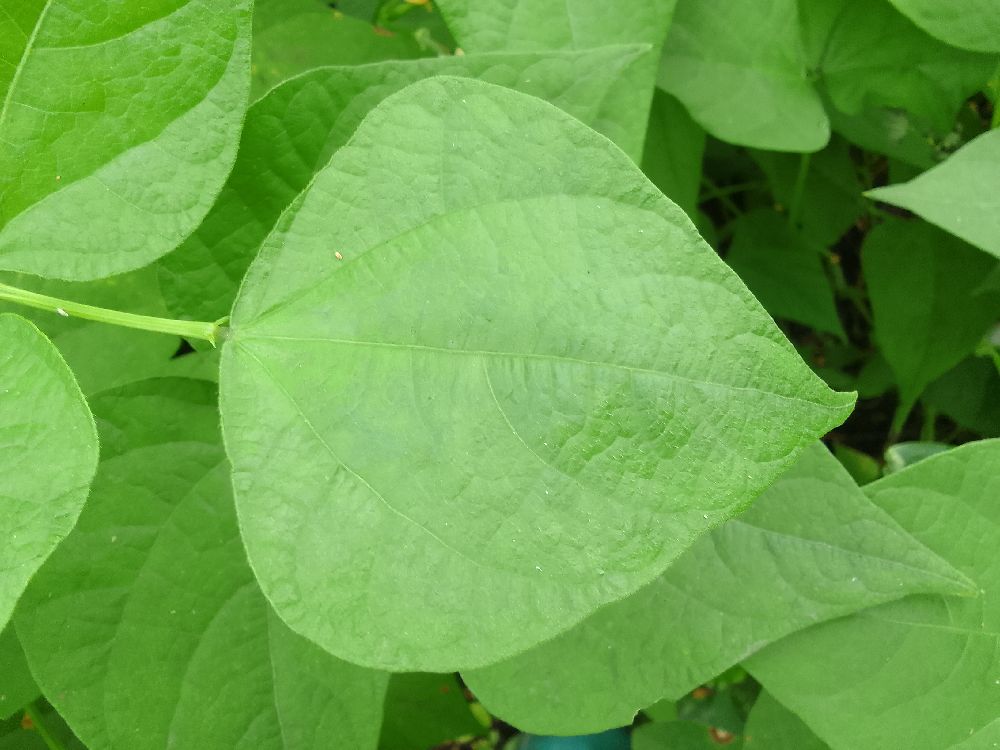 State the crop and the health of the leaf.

common bean, healthy
